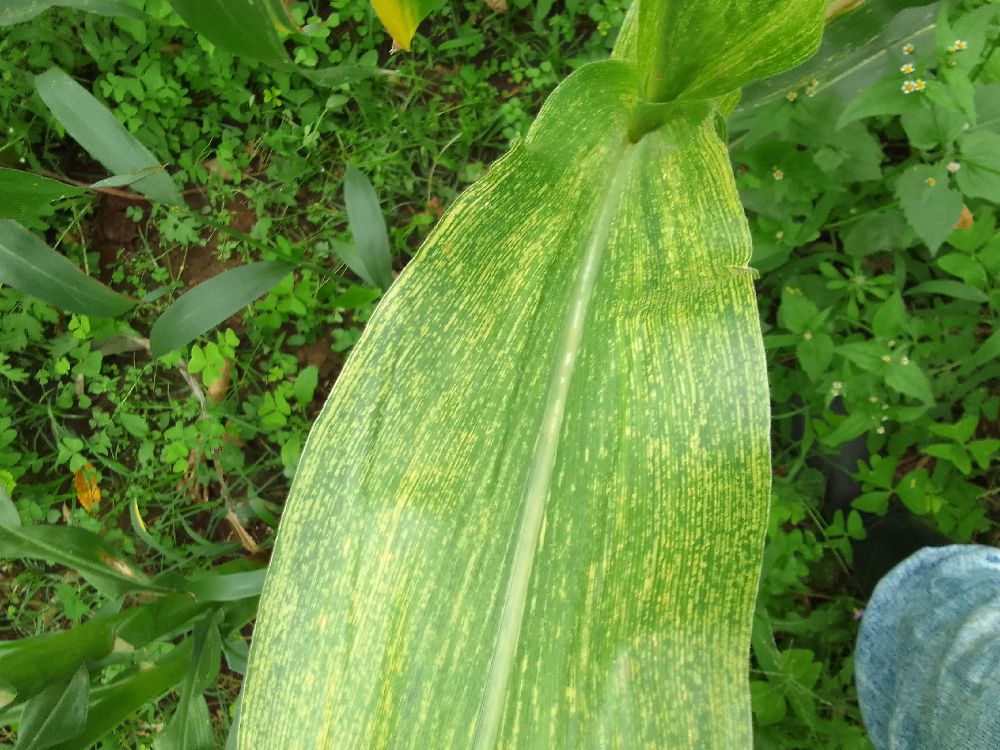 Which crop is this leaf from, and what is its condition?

maize, maize lethal necrosis
